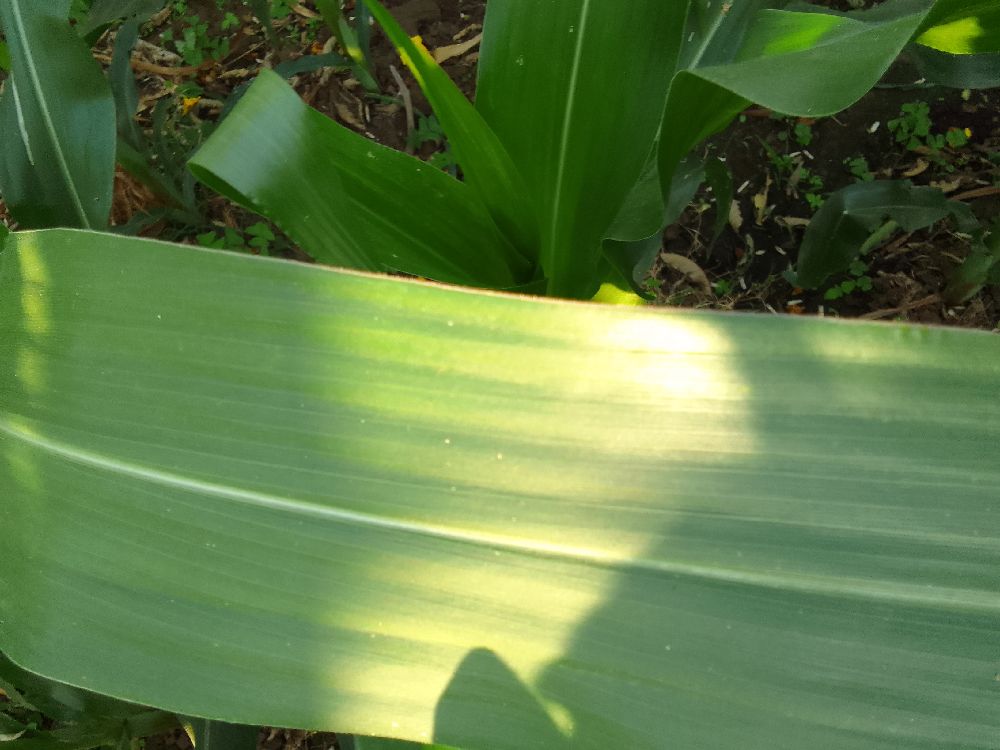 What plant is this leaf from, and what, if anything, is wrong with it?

maize, healthy
